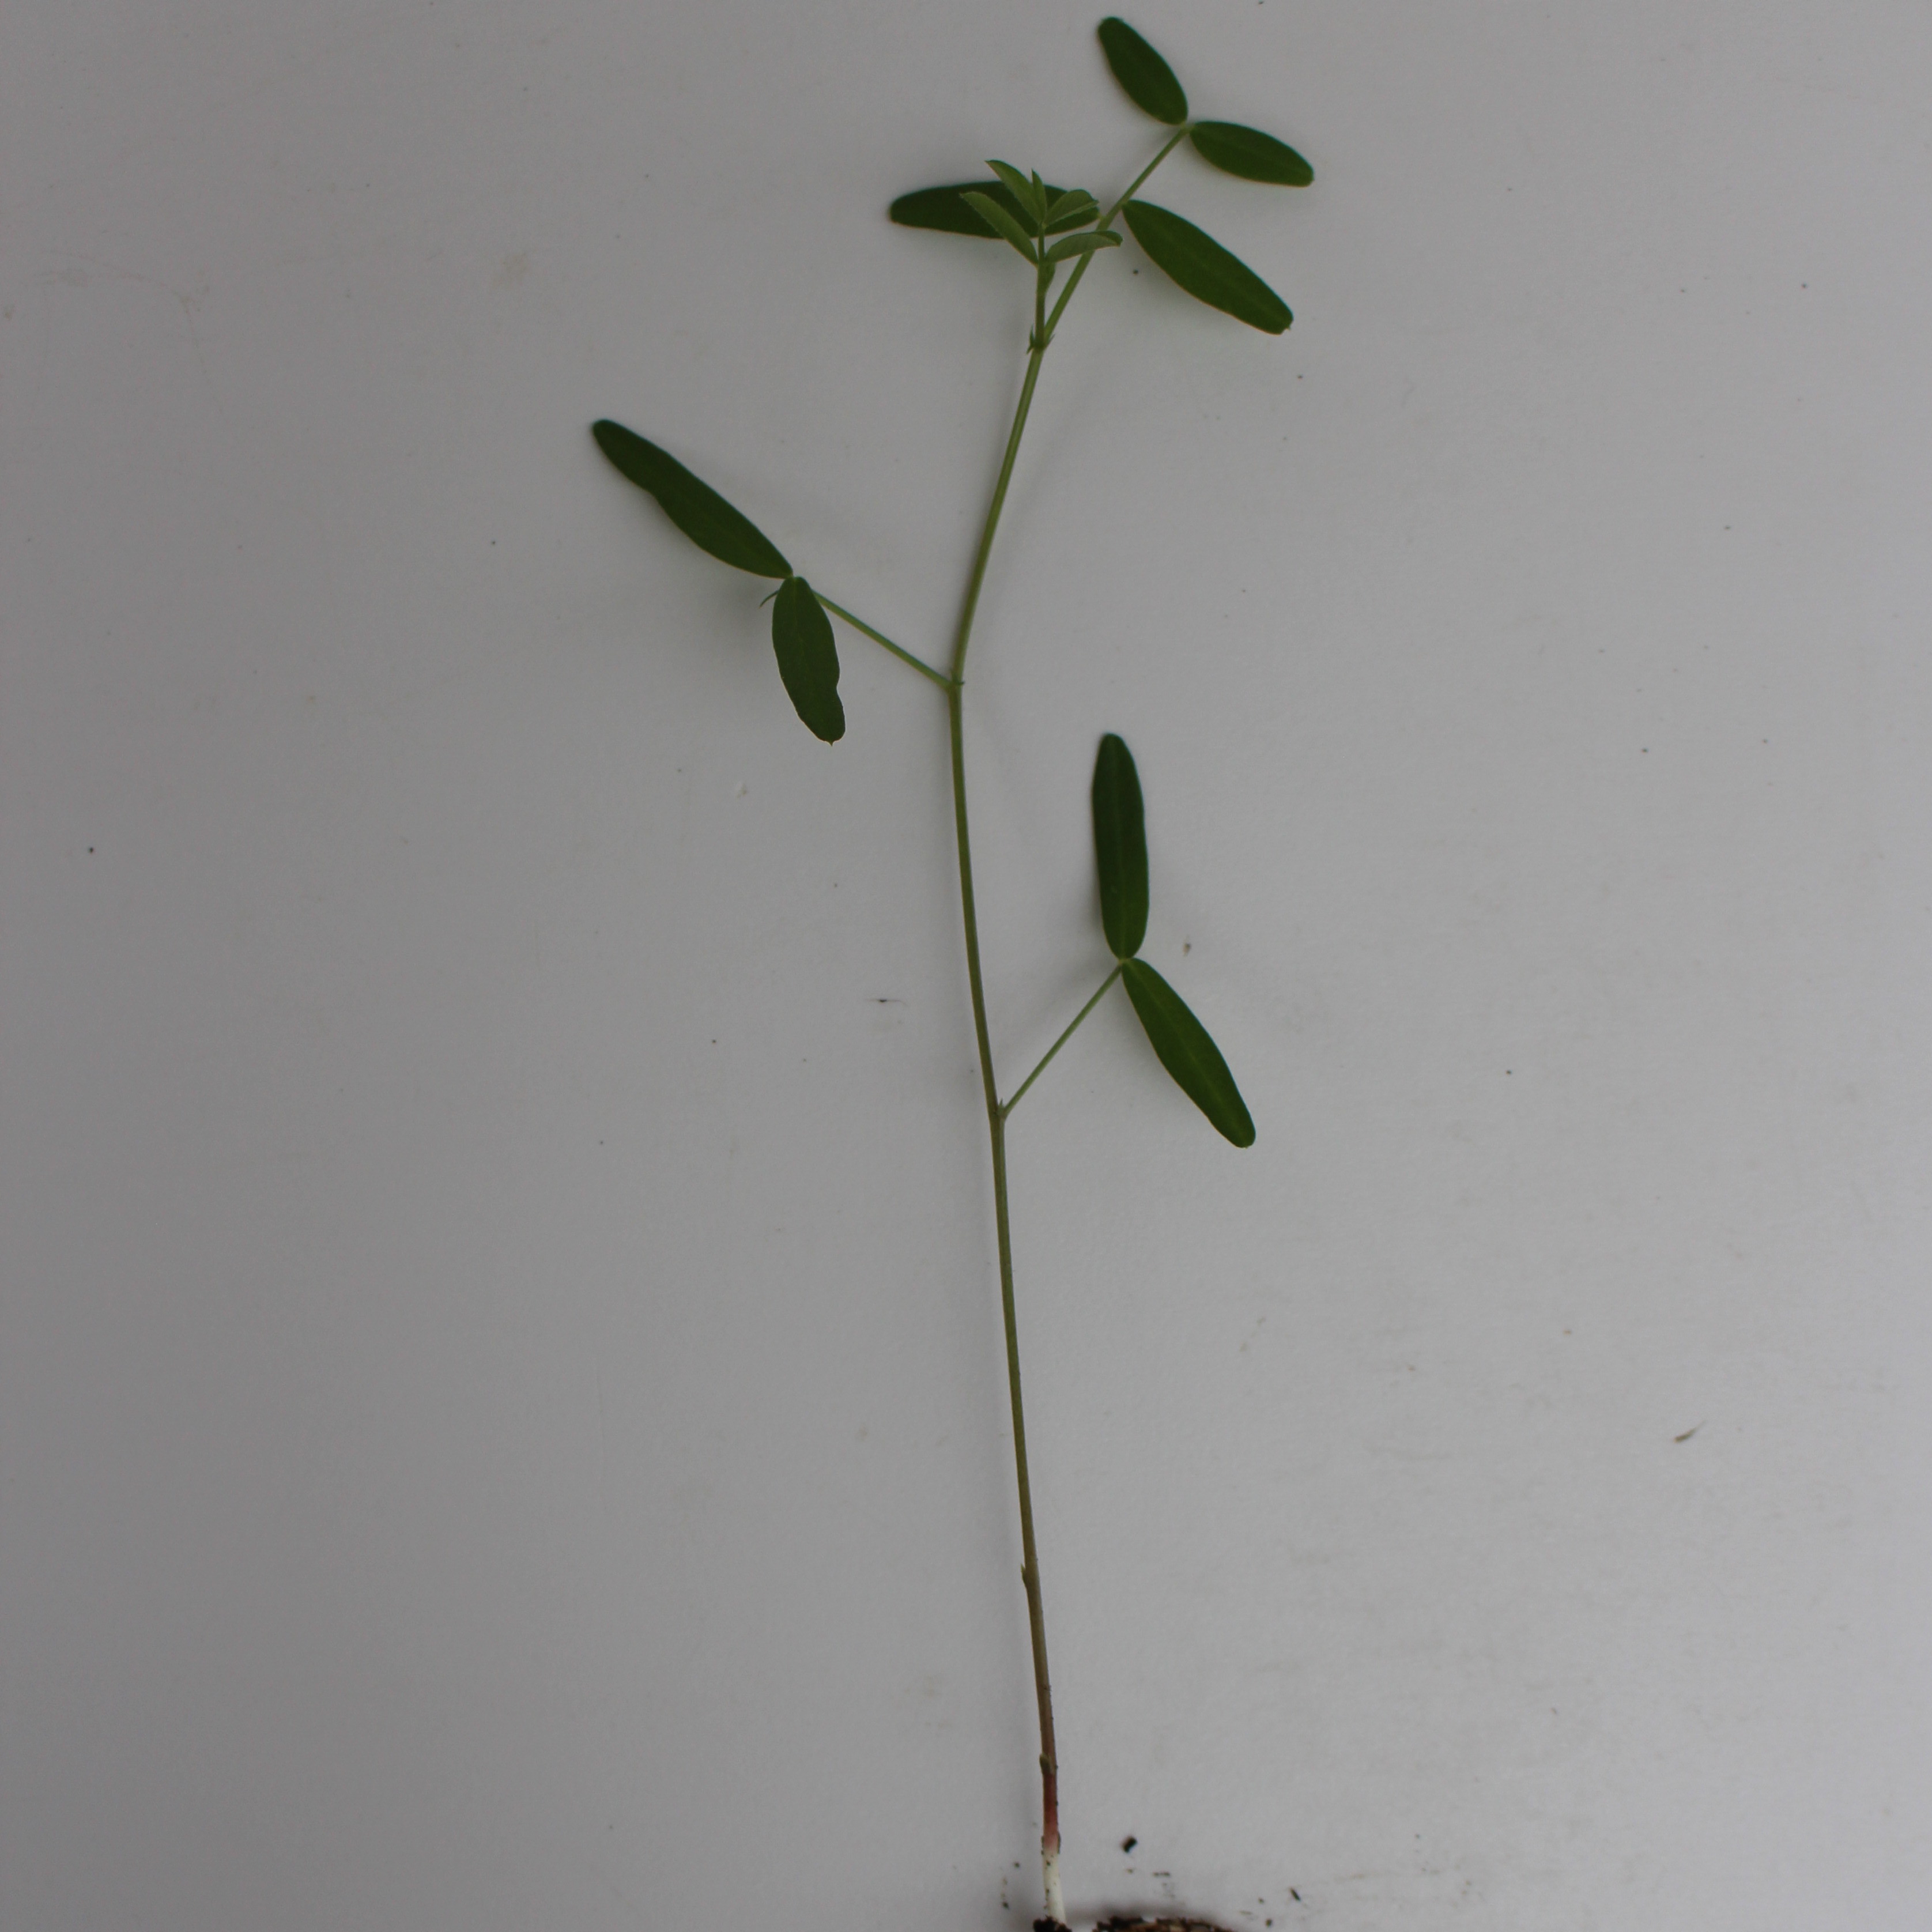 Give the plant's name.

Vicia sativa
